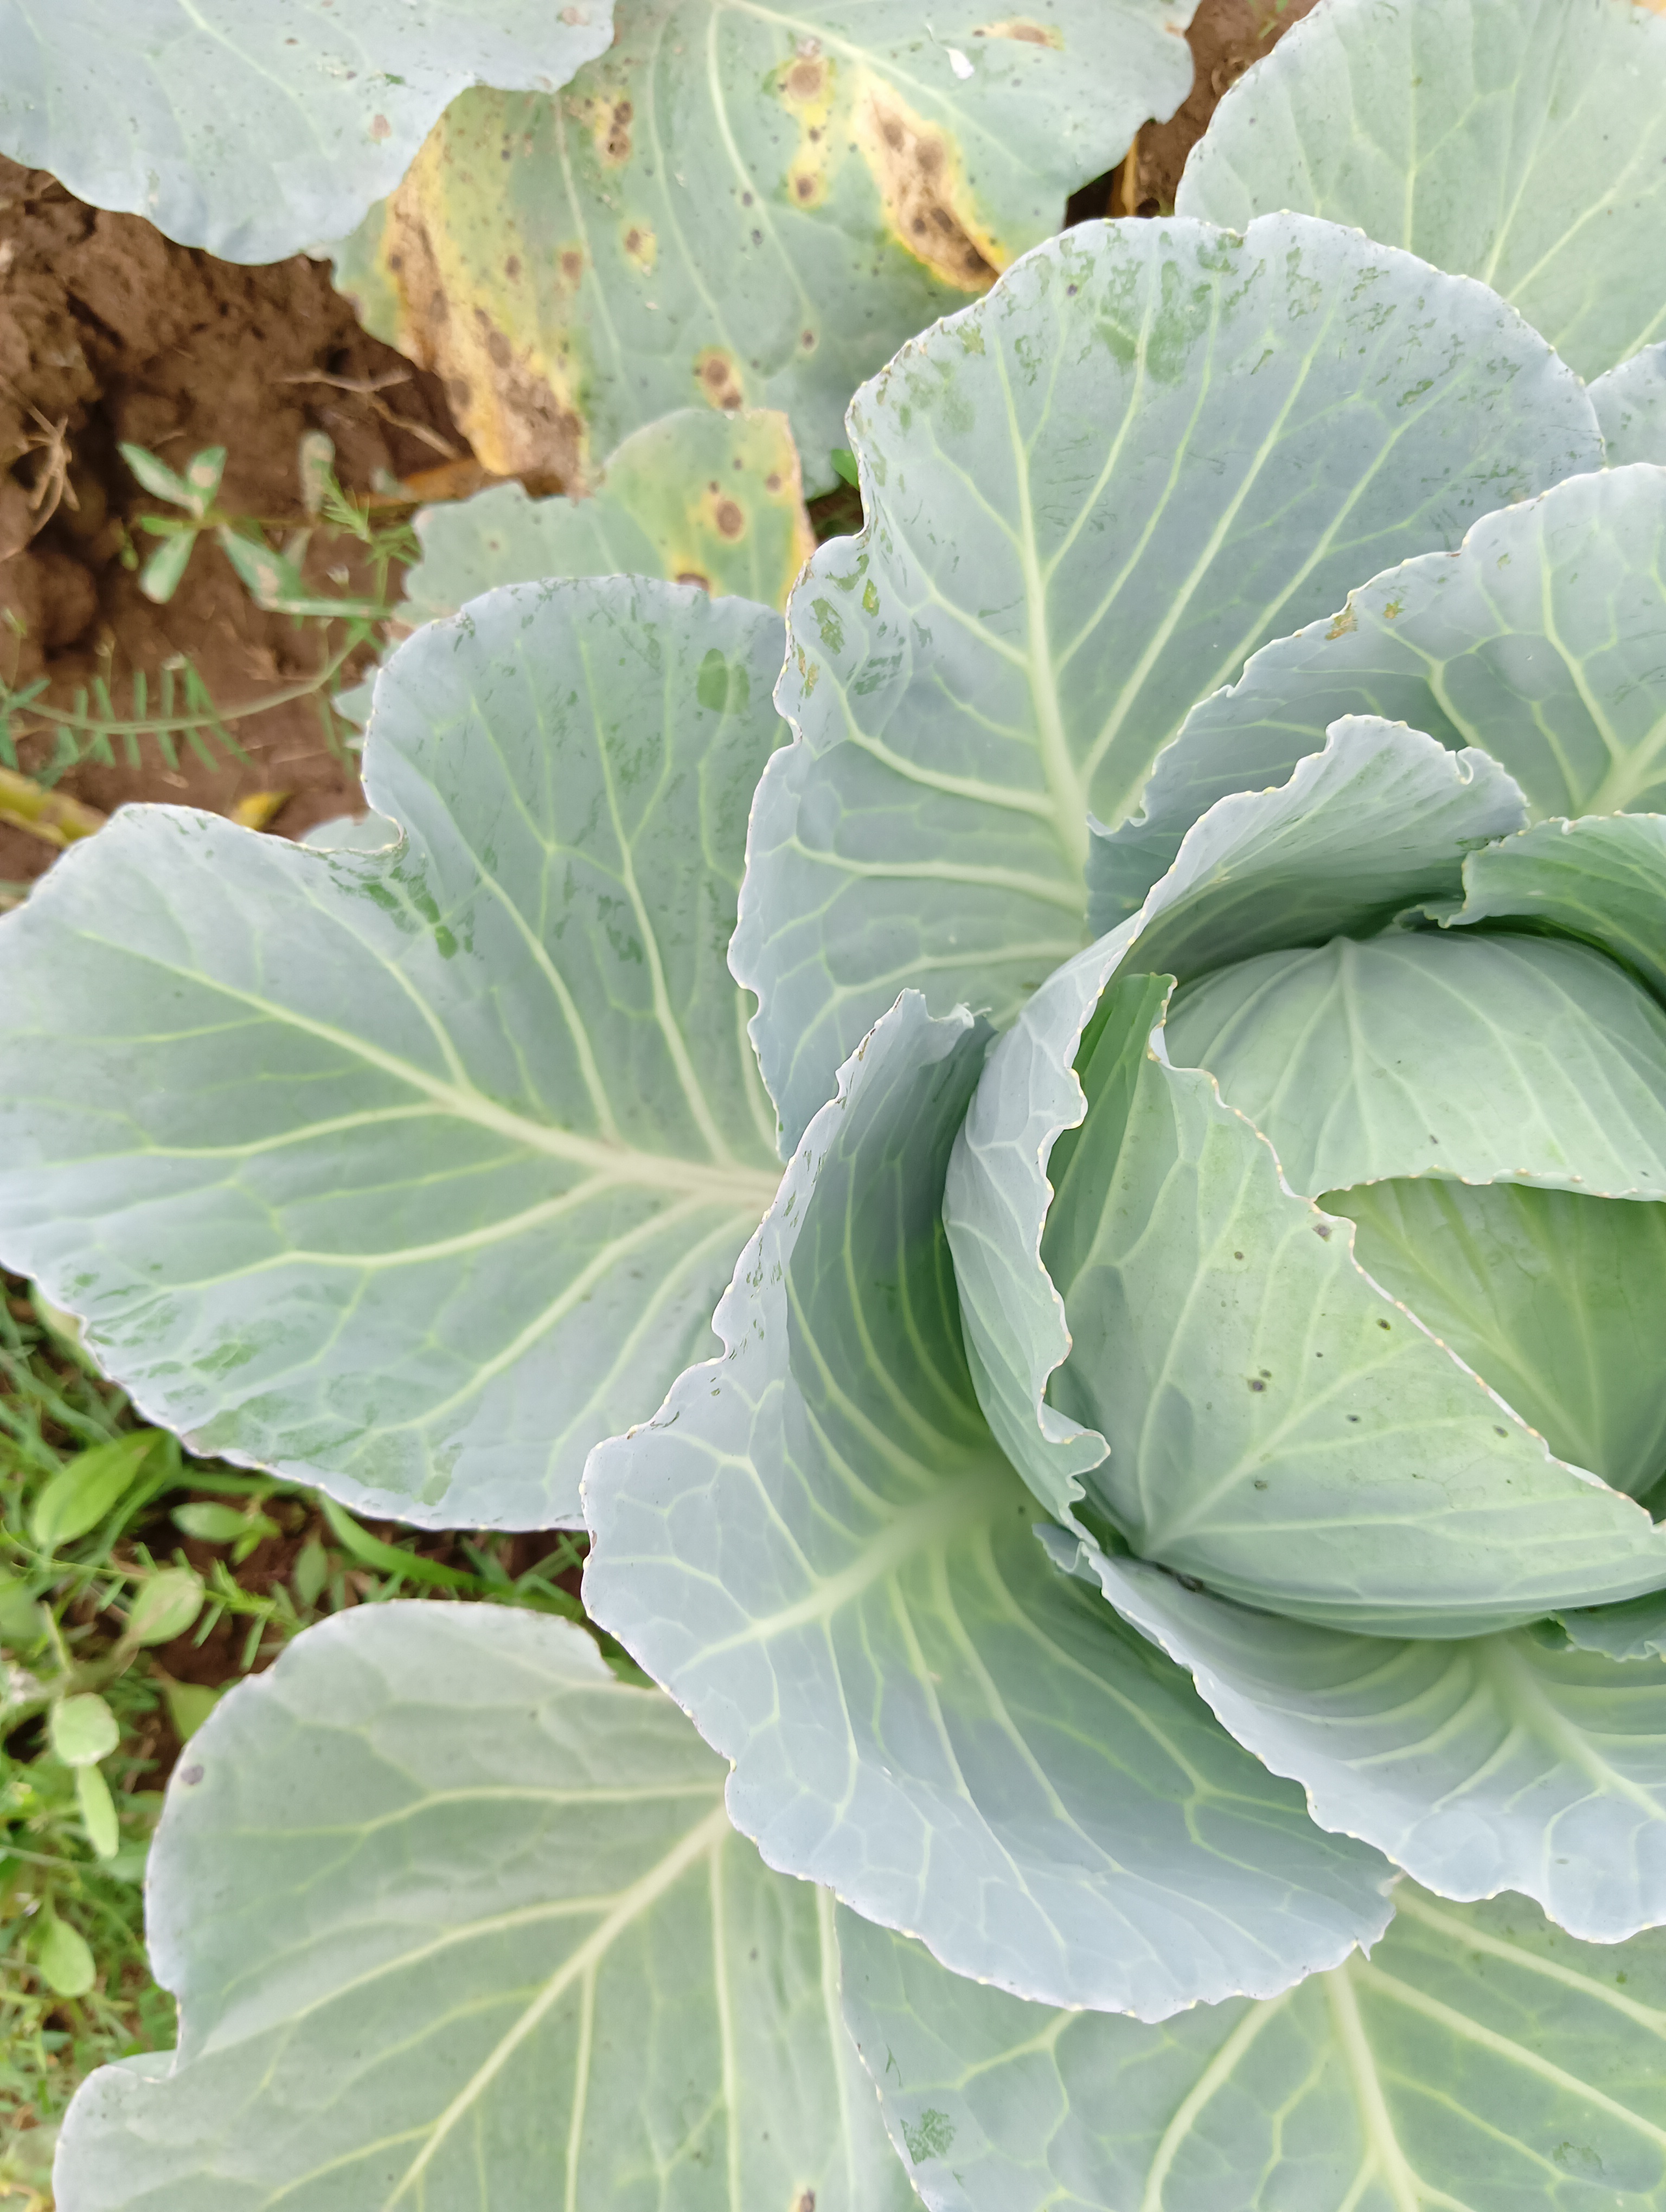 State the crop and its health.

cabbage, healthy
